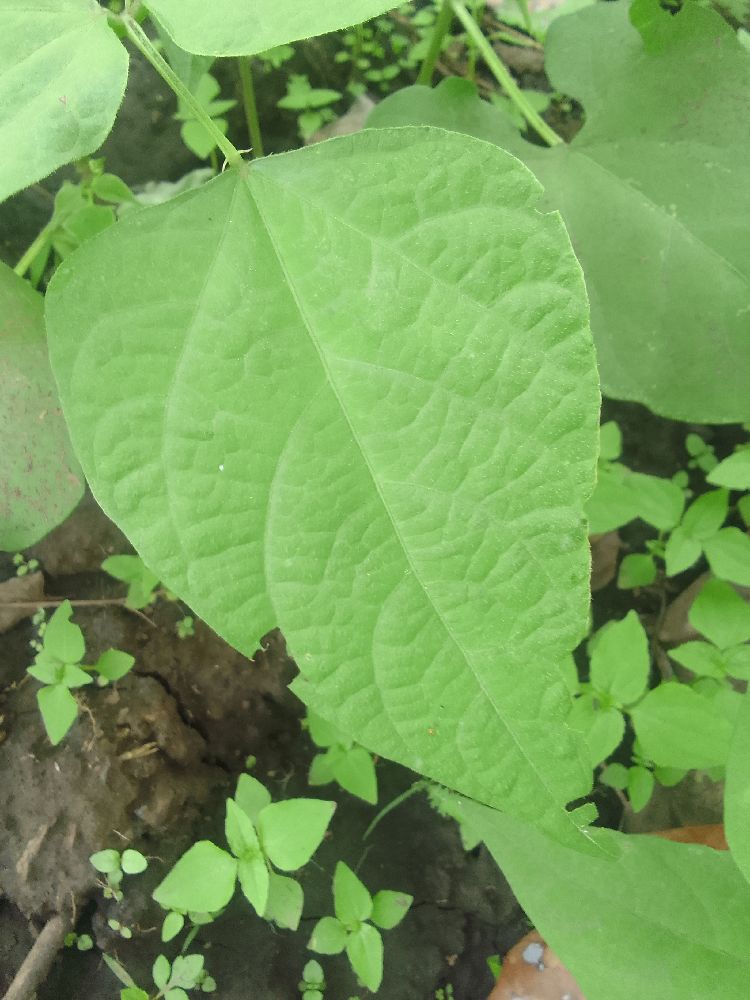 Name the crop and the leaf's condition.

common bean, healthy
